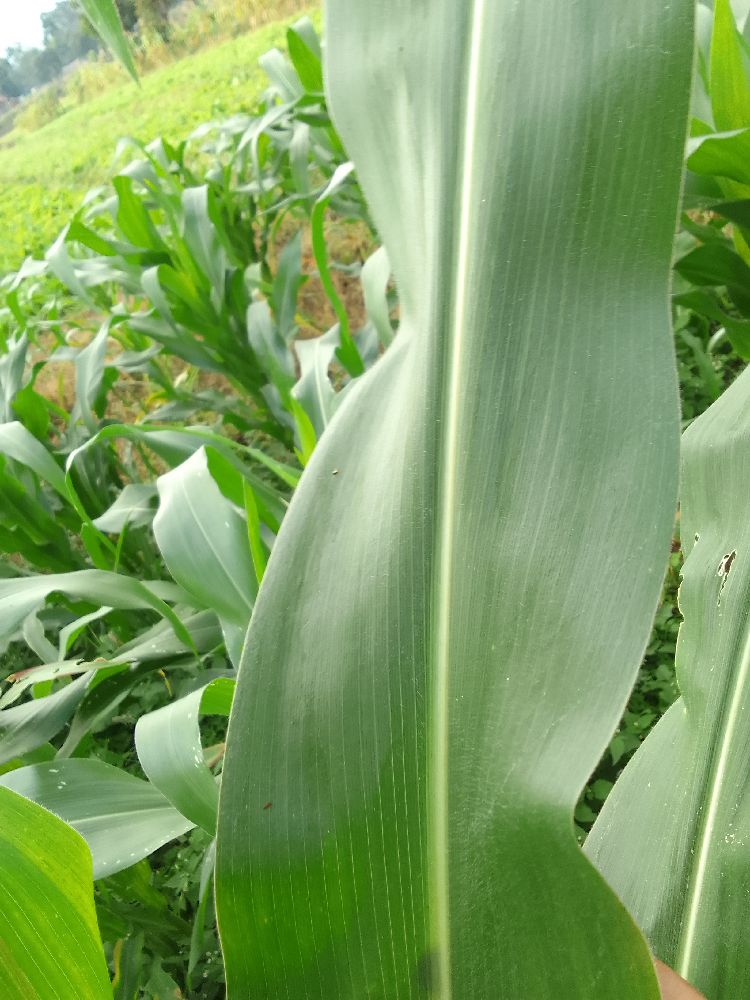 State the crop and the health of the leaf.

maize, healthy
